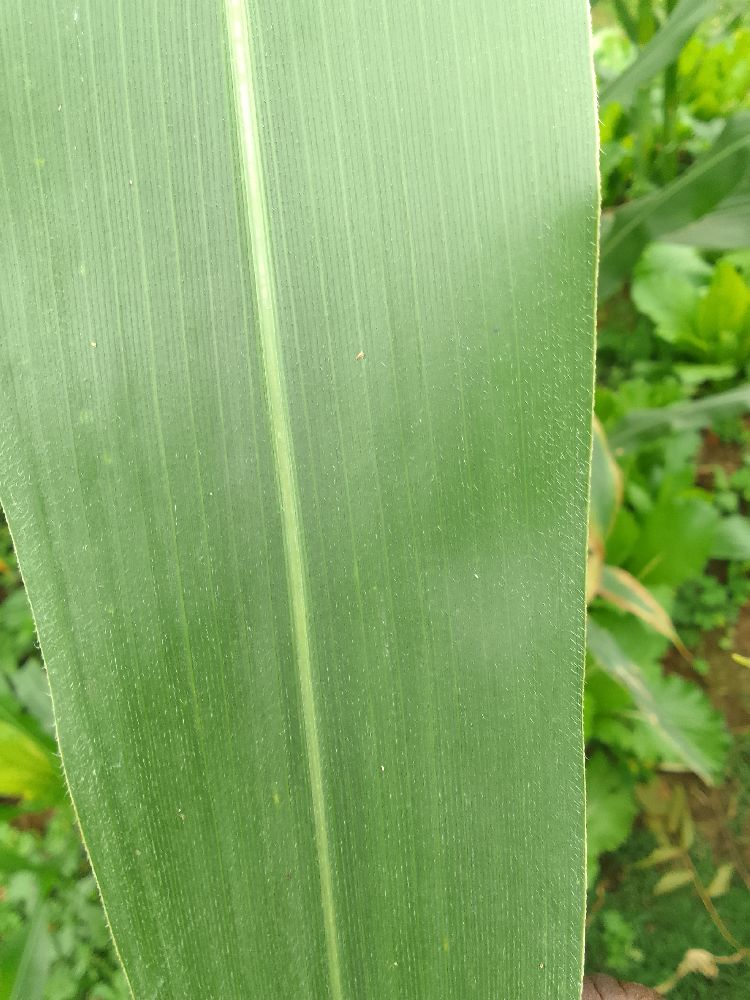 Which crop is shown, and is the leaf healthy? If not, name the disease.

maize, healthy
